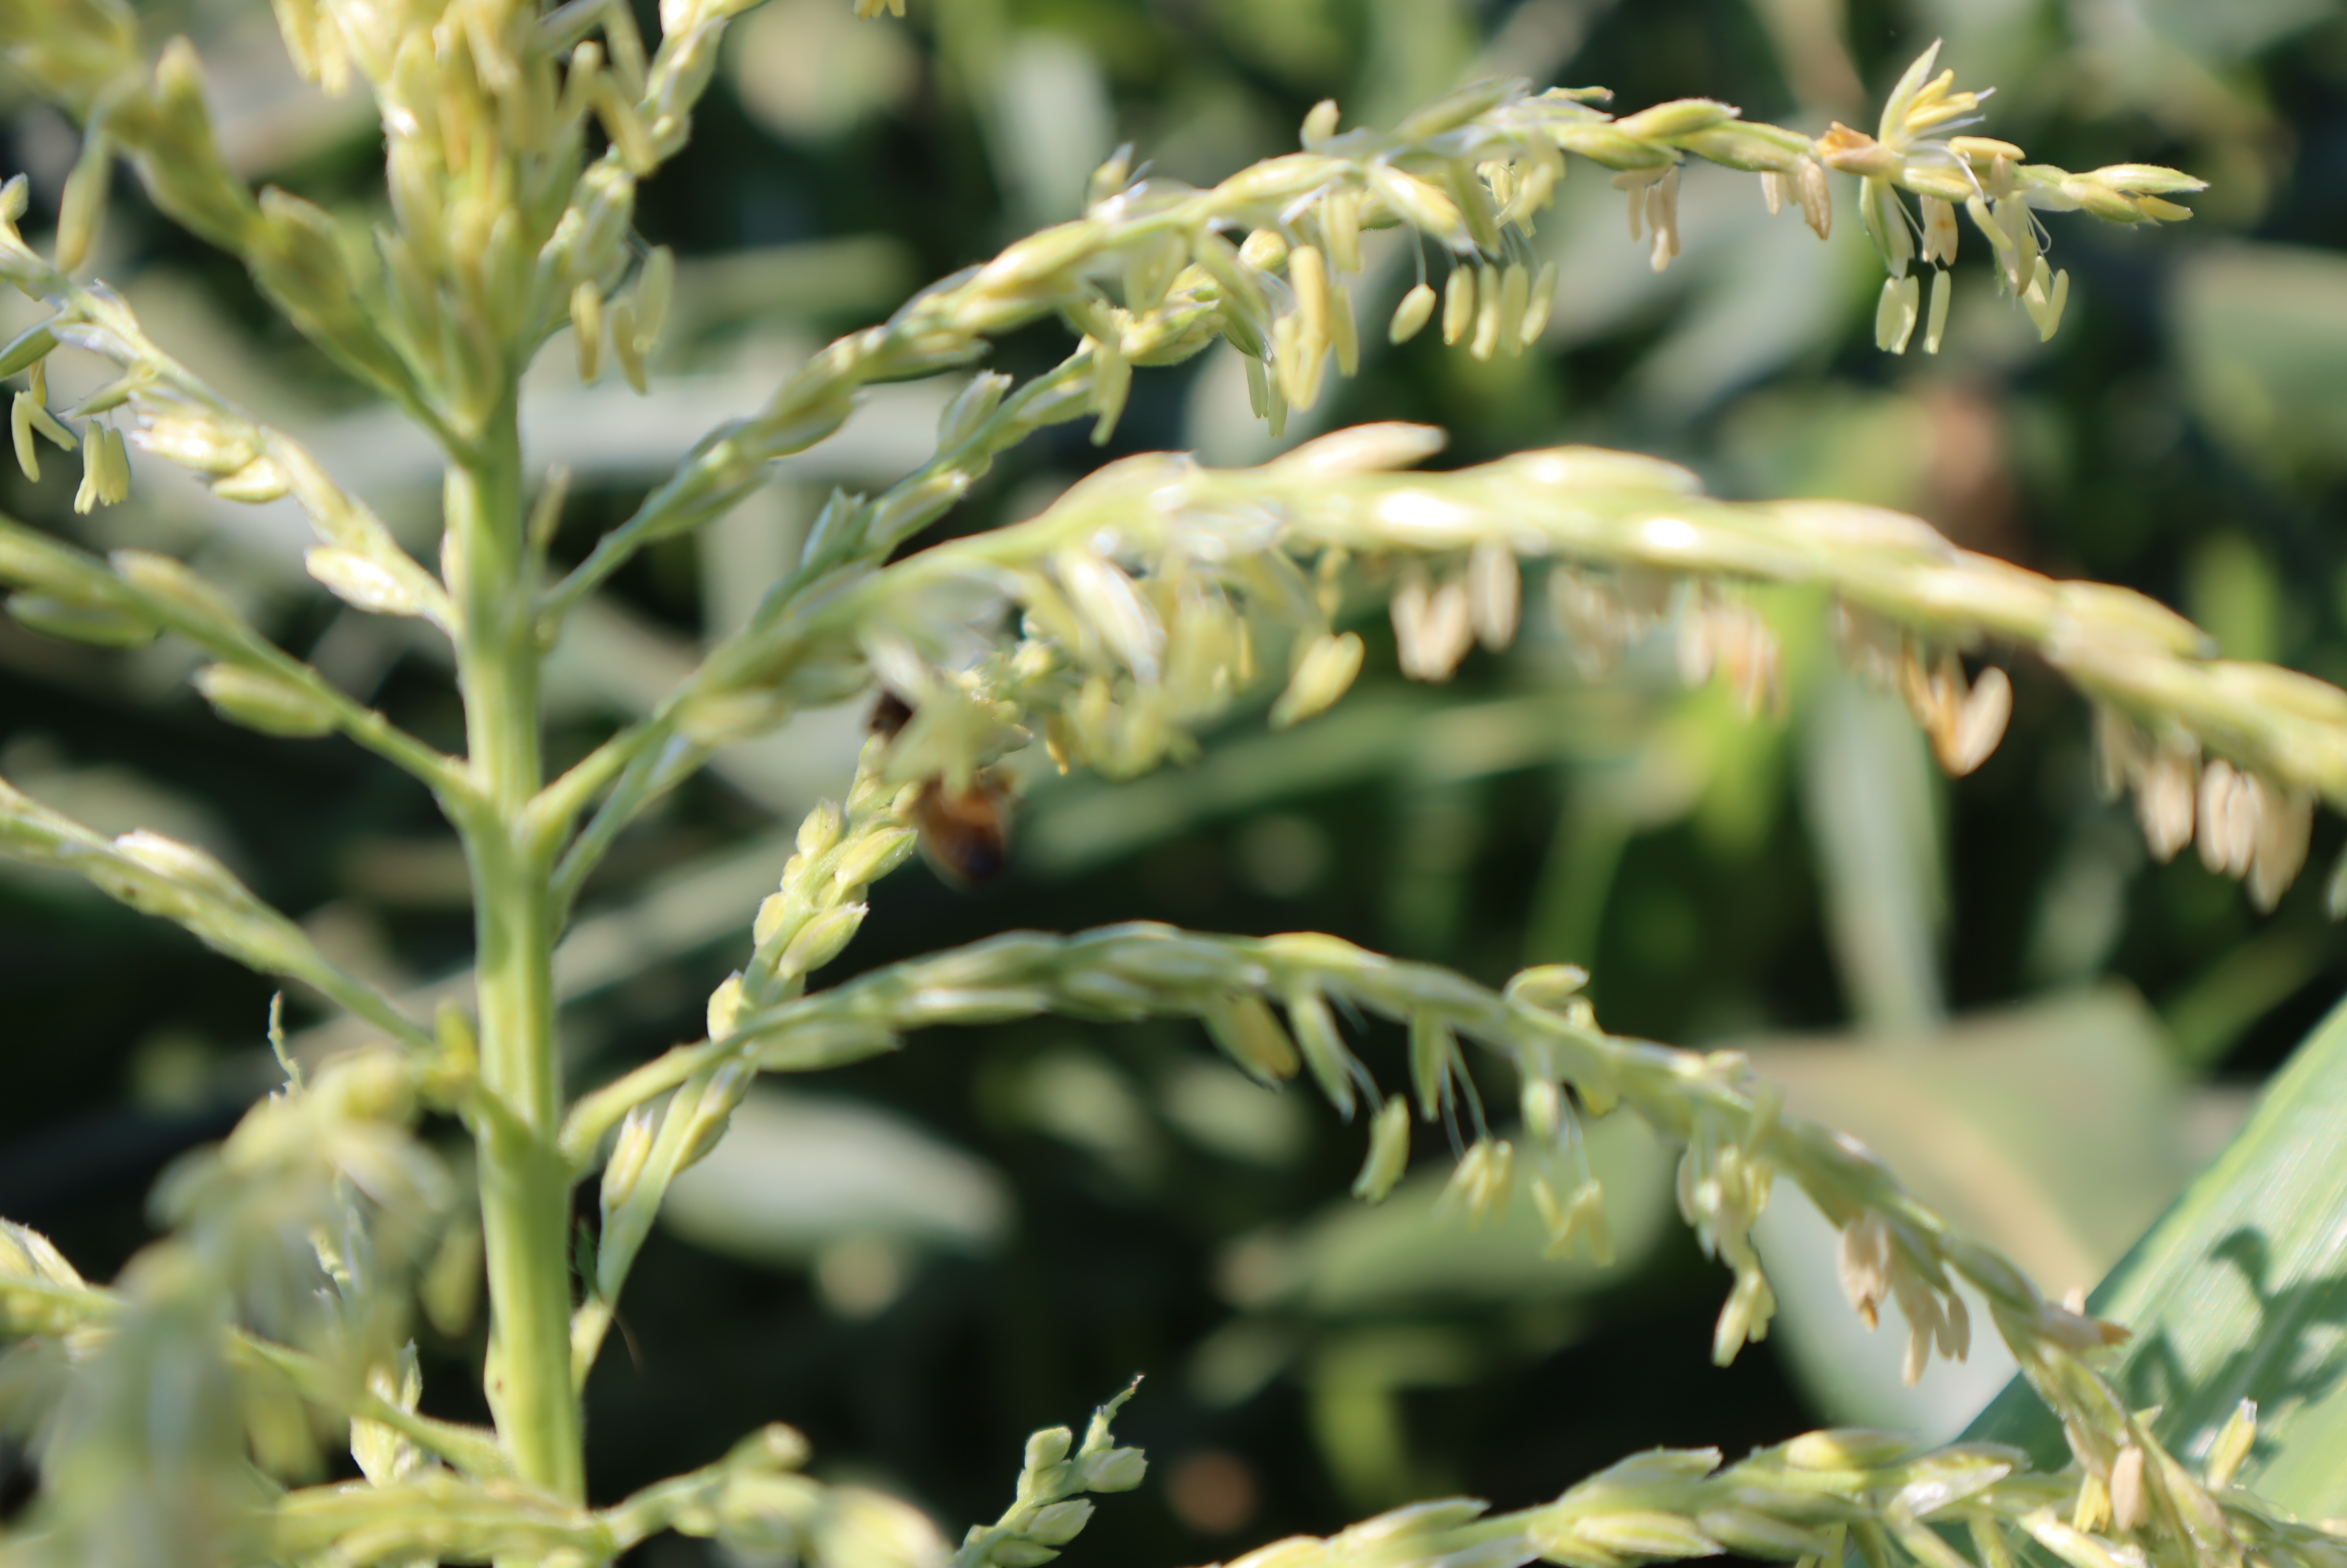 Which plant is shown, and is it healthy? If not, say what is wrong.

corn, healthy
